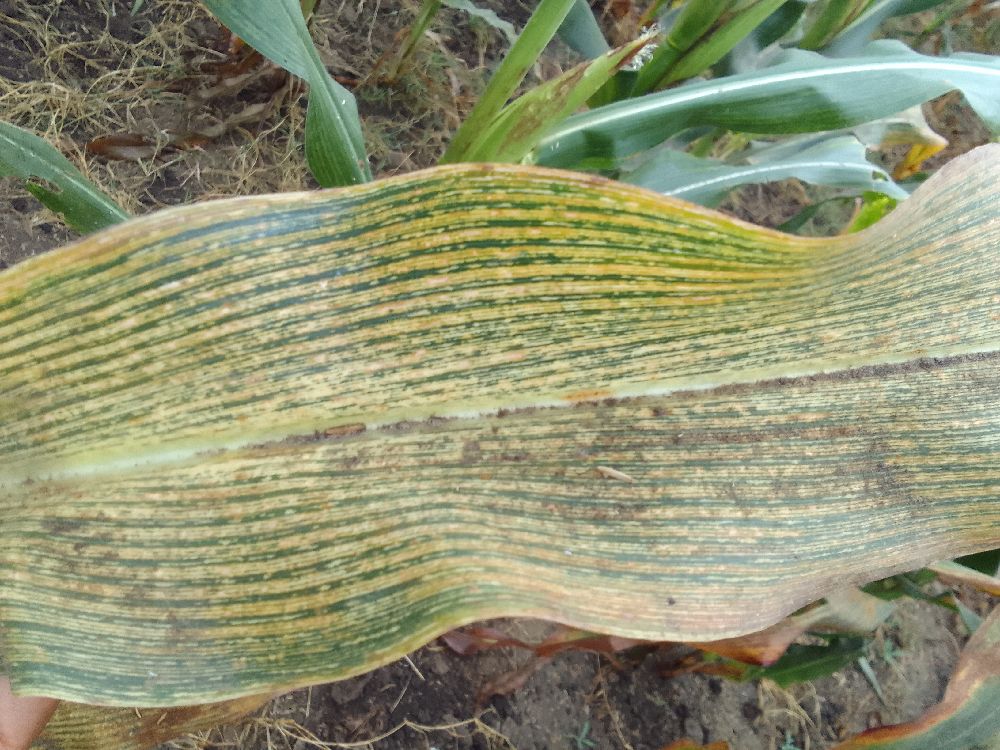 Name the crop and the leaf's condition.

maize, maize streak virus
